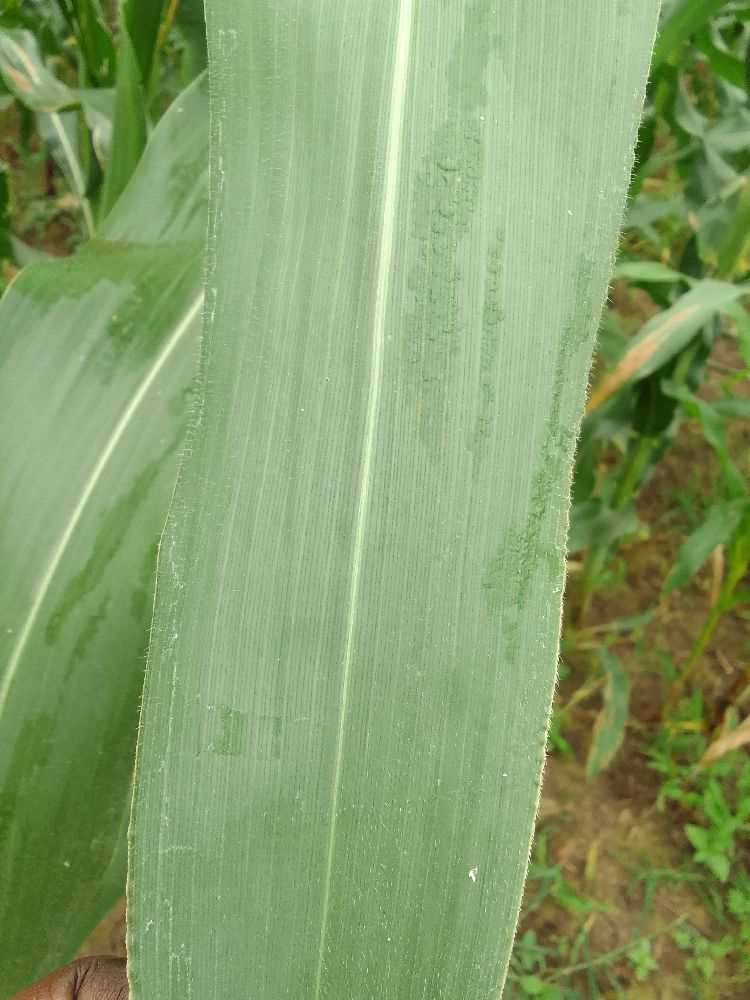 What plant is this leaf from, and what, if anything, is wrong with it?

maize, healthy
